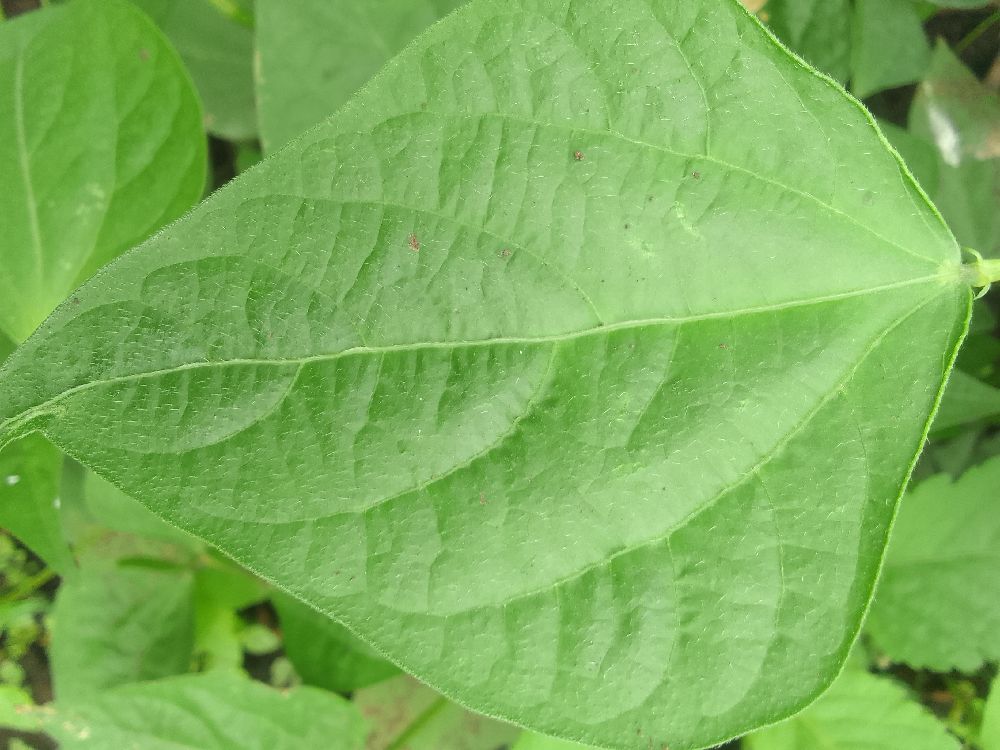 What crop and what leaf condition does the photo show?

common bean, healthy
